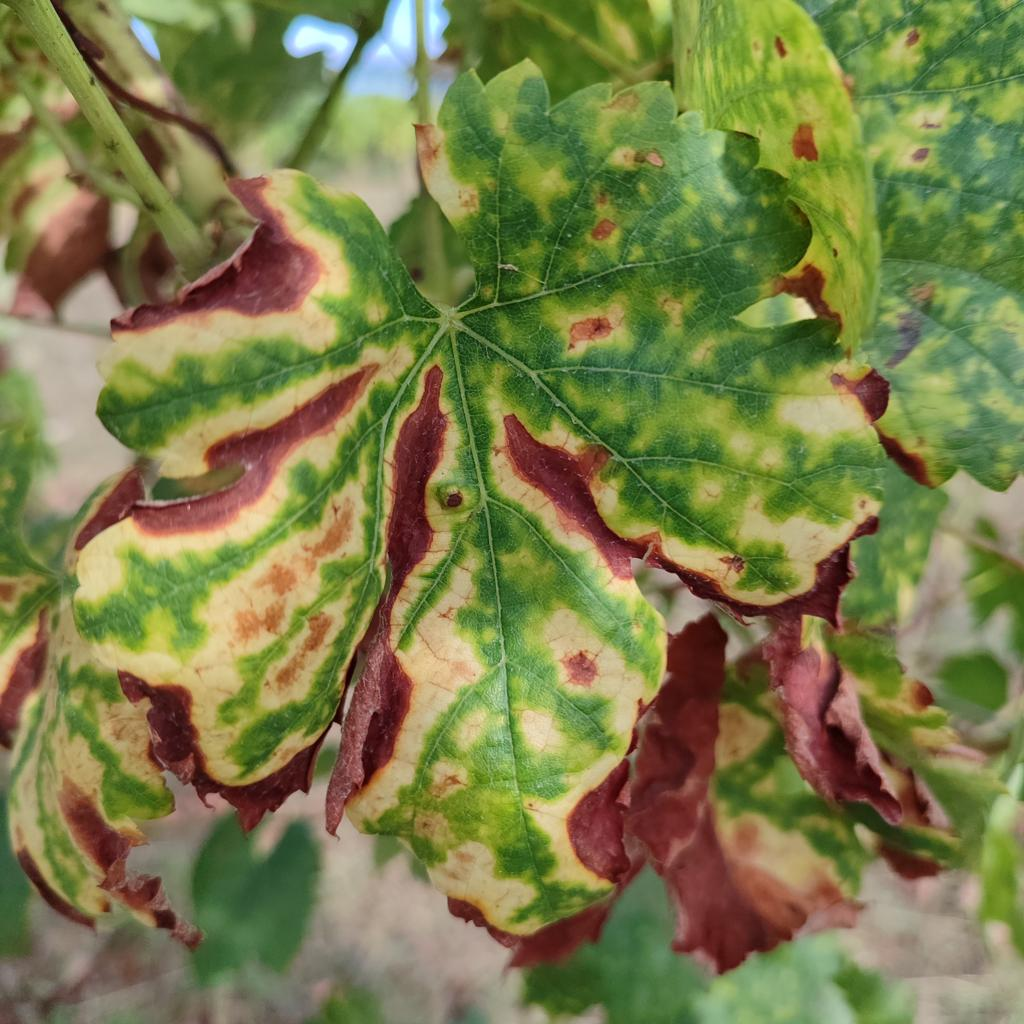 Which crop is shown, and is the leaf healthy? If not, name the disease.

grapevine, esca complex
